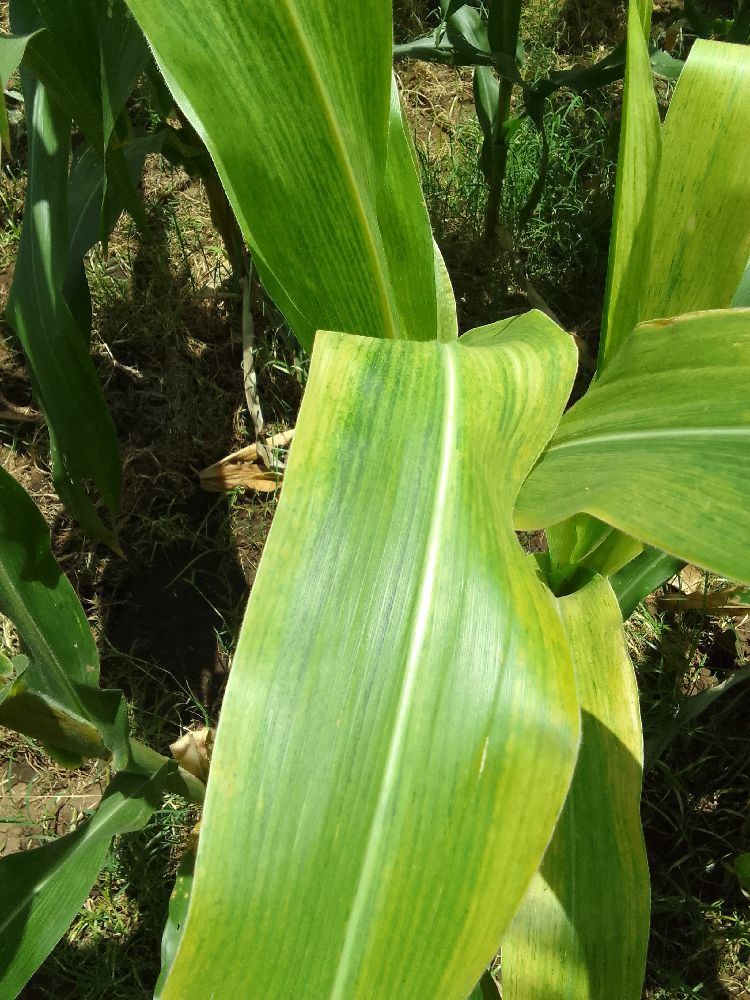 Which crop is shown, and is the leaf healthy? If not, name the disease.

maize, maize lethal necrosis
